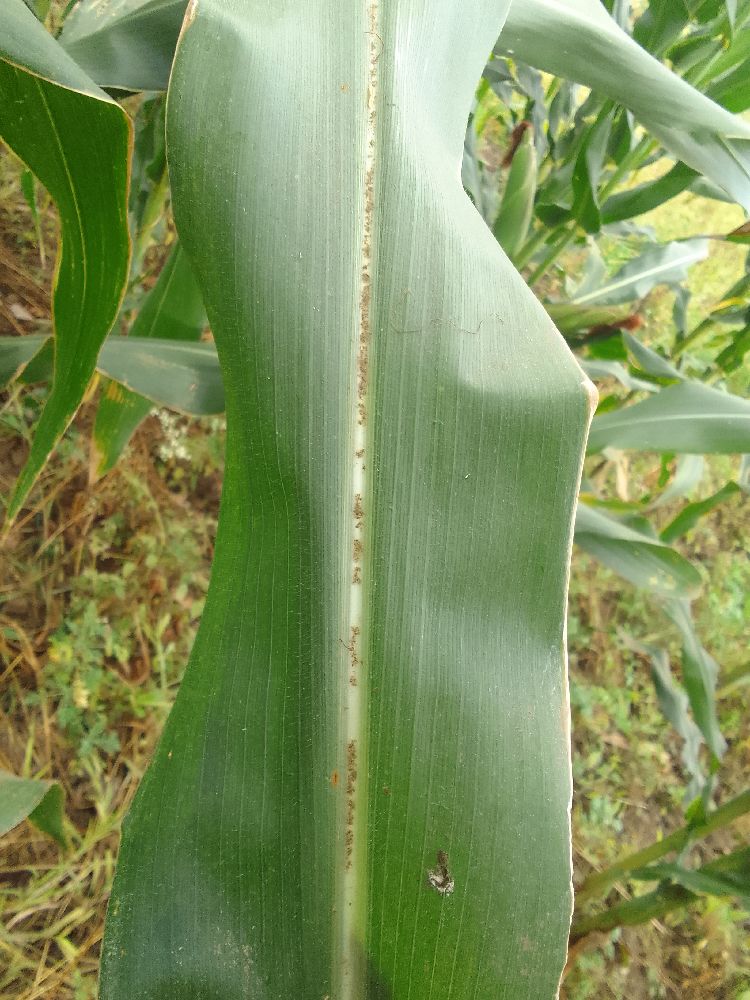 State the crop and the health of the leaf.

maize, healthy
